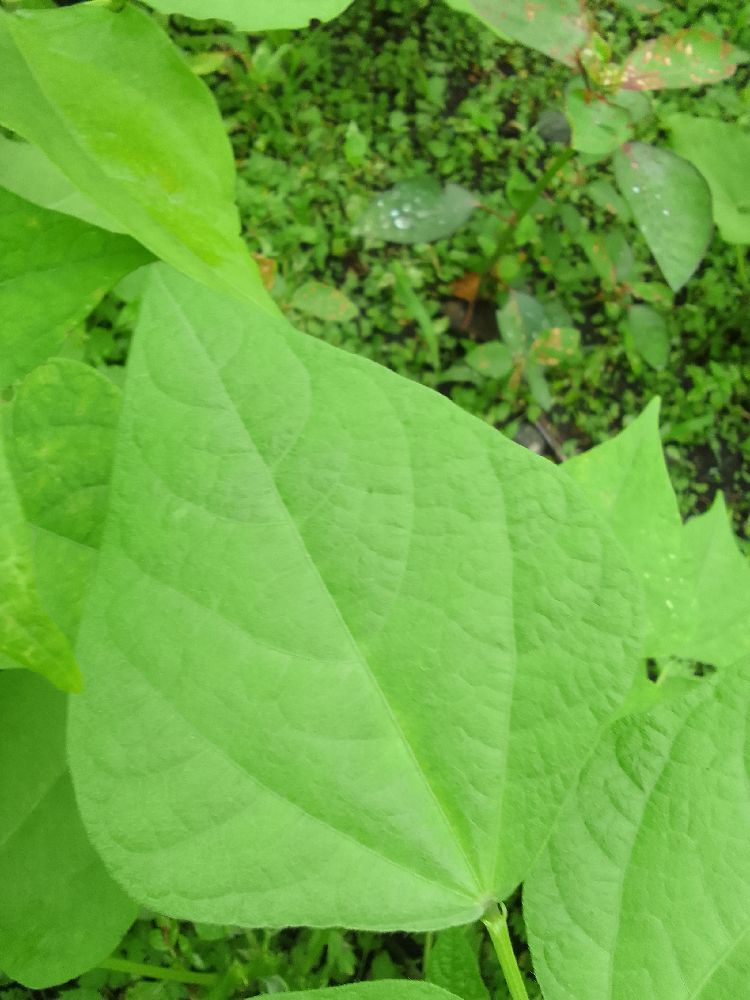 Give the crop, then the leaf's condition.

common bean, healthy
